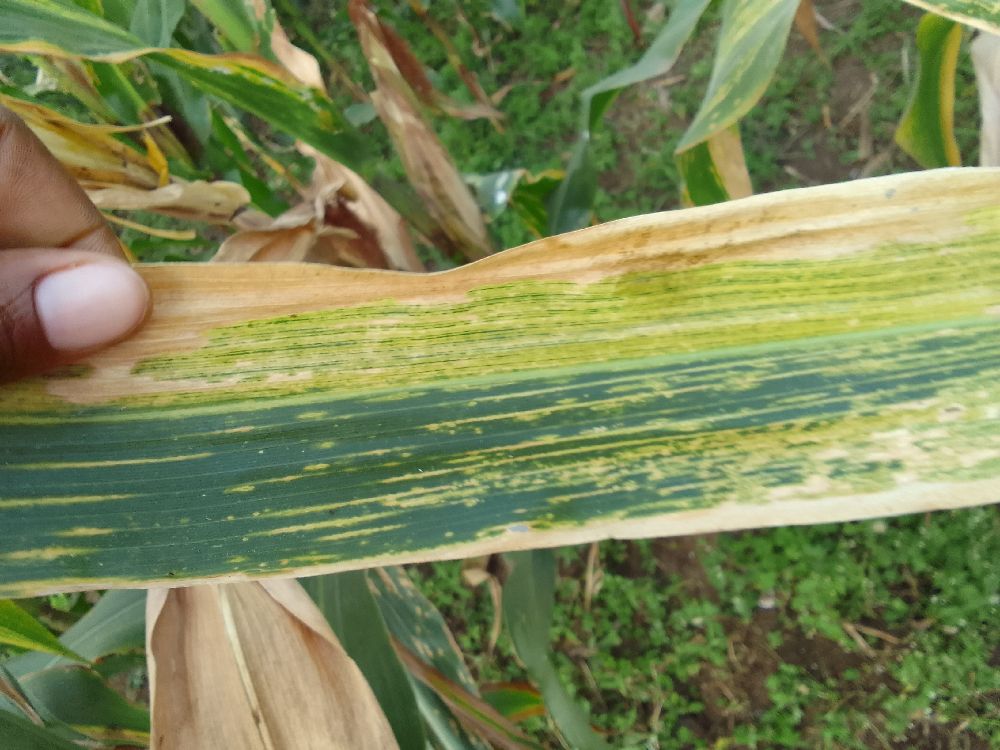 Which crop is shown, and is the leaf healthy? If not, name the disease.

maize, maize lethal necrosis
